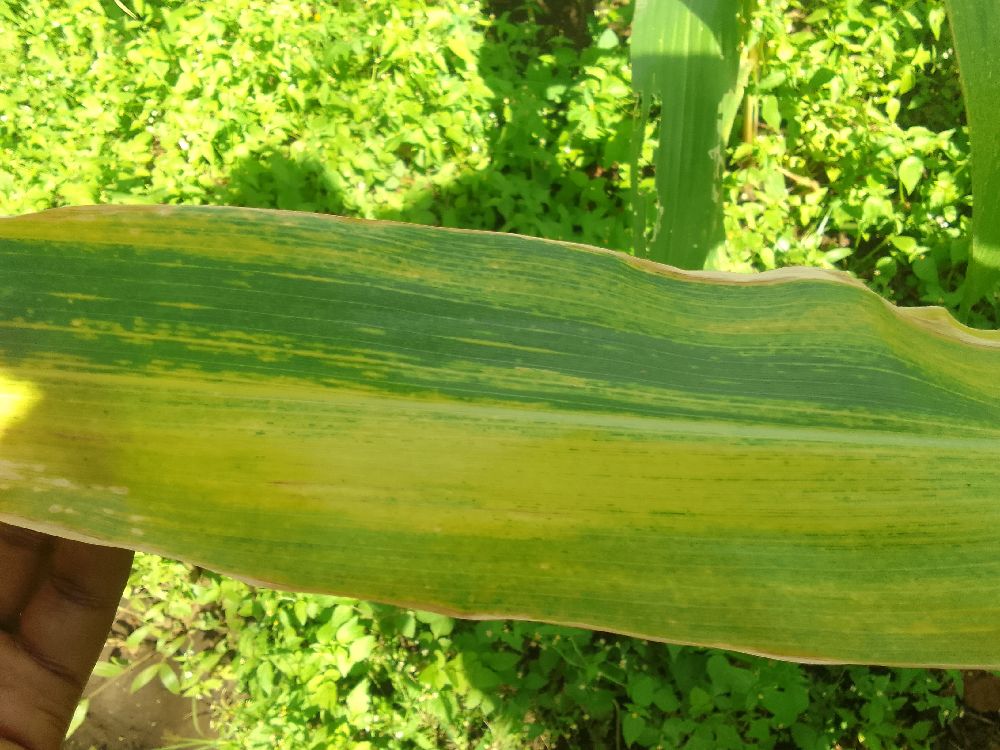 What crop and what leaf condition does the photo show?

maize, maize lethal necrosis
